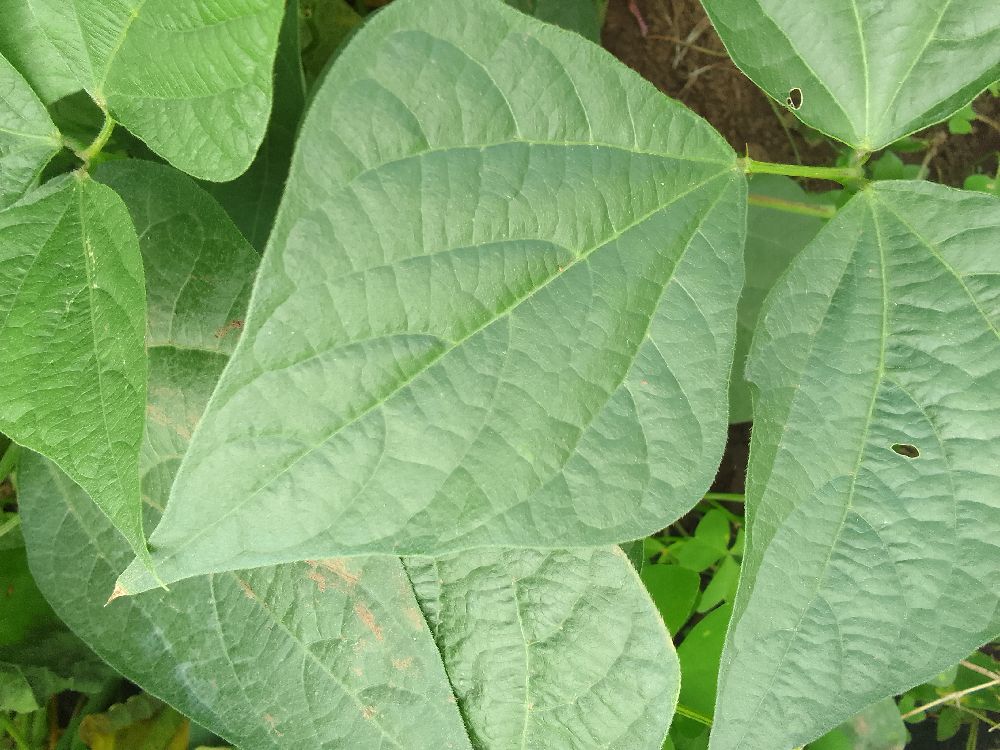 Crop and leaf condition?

common bean, healthy
